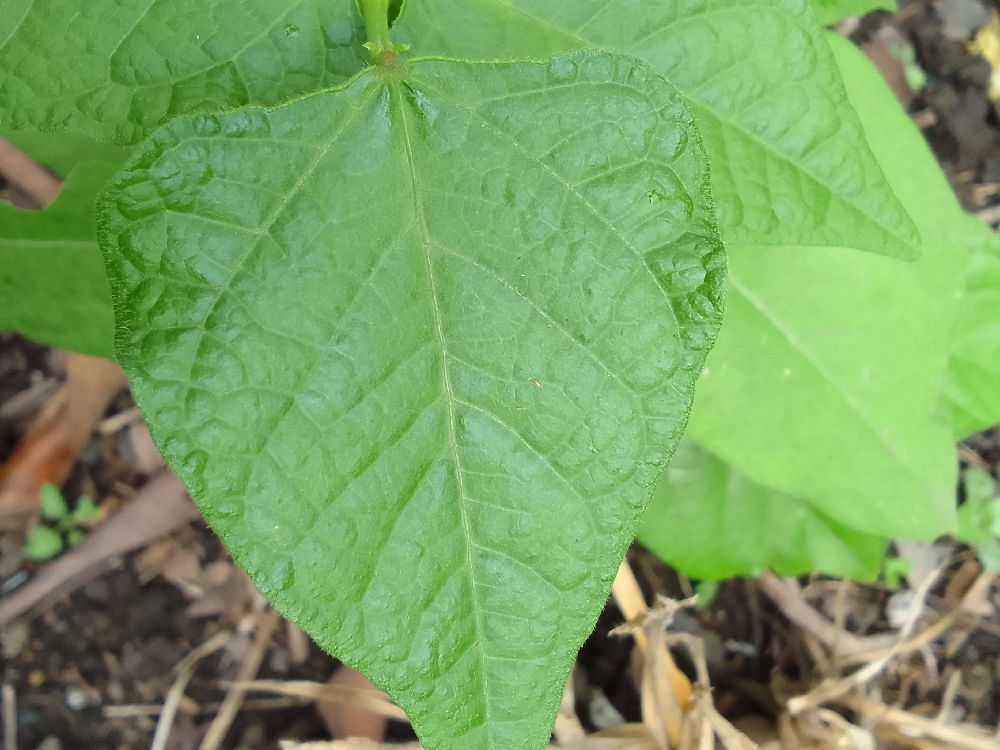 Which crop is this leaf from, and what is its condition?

common bean, healthy
